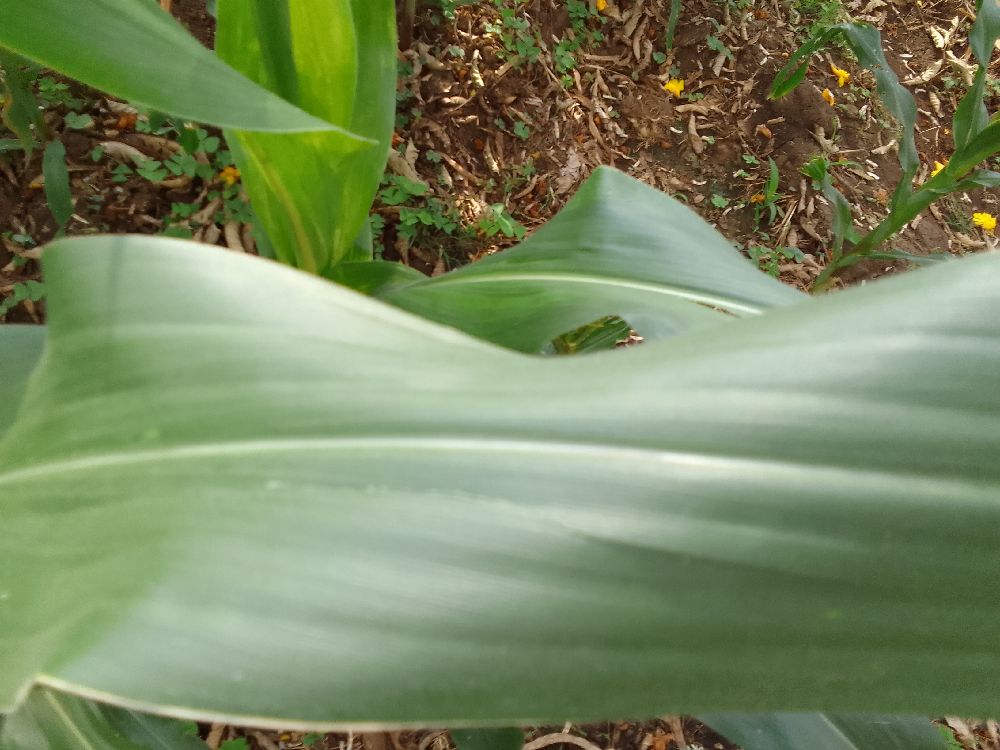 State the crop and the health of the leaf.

maize, healthy
